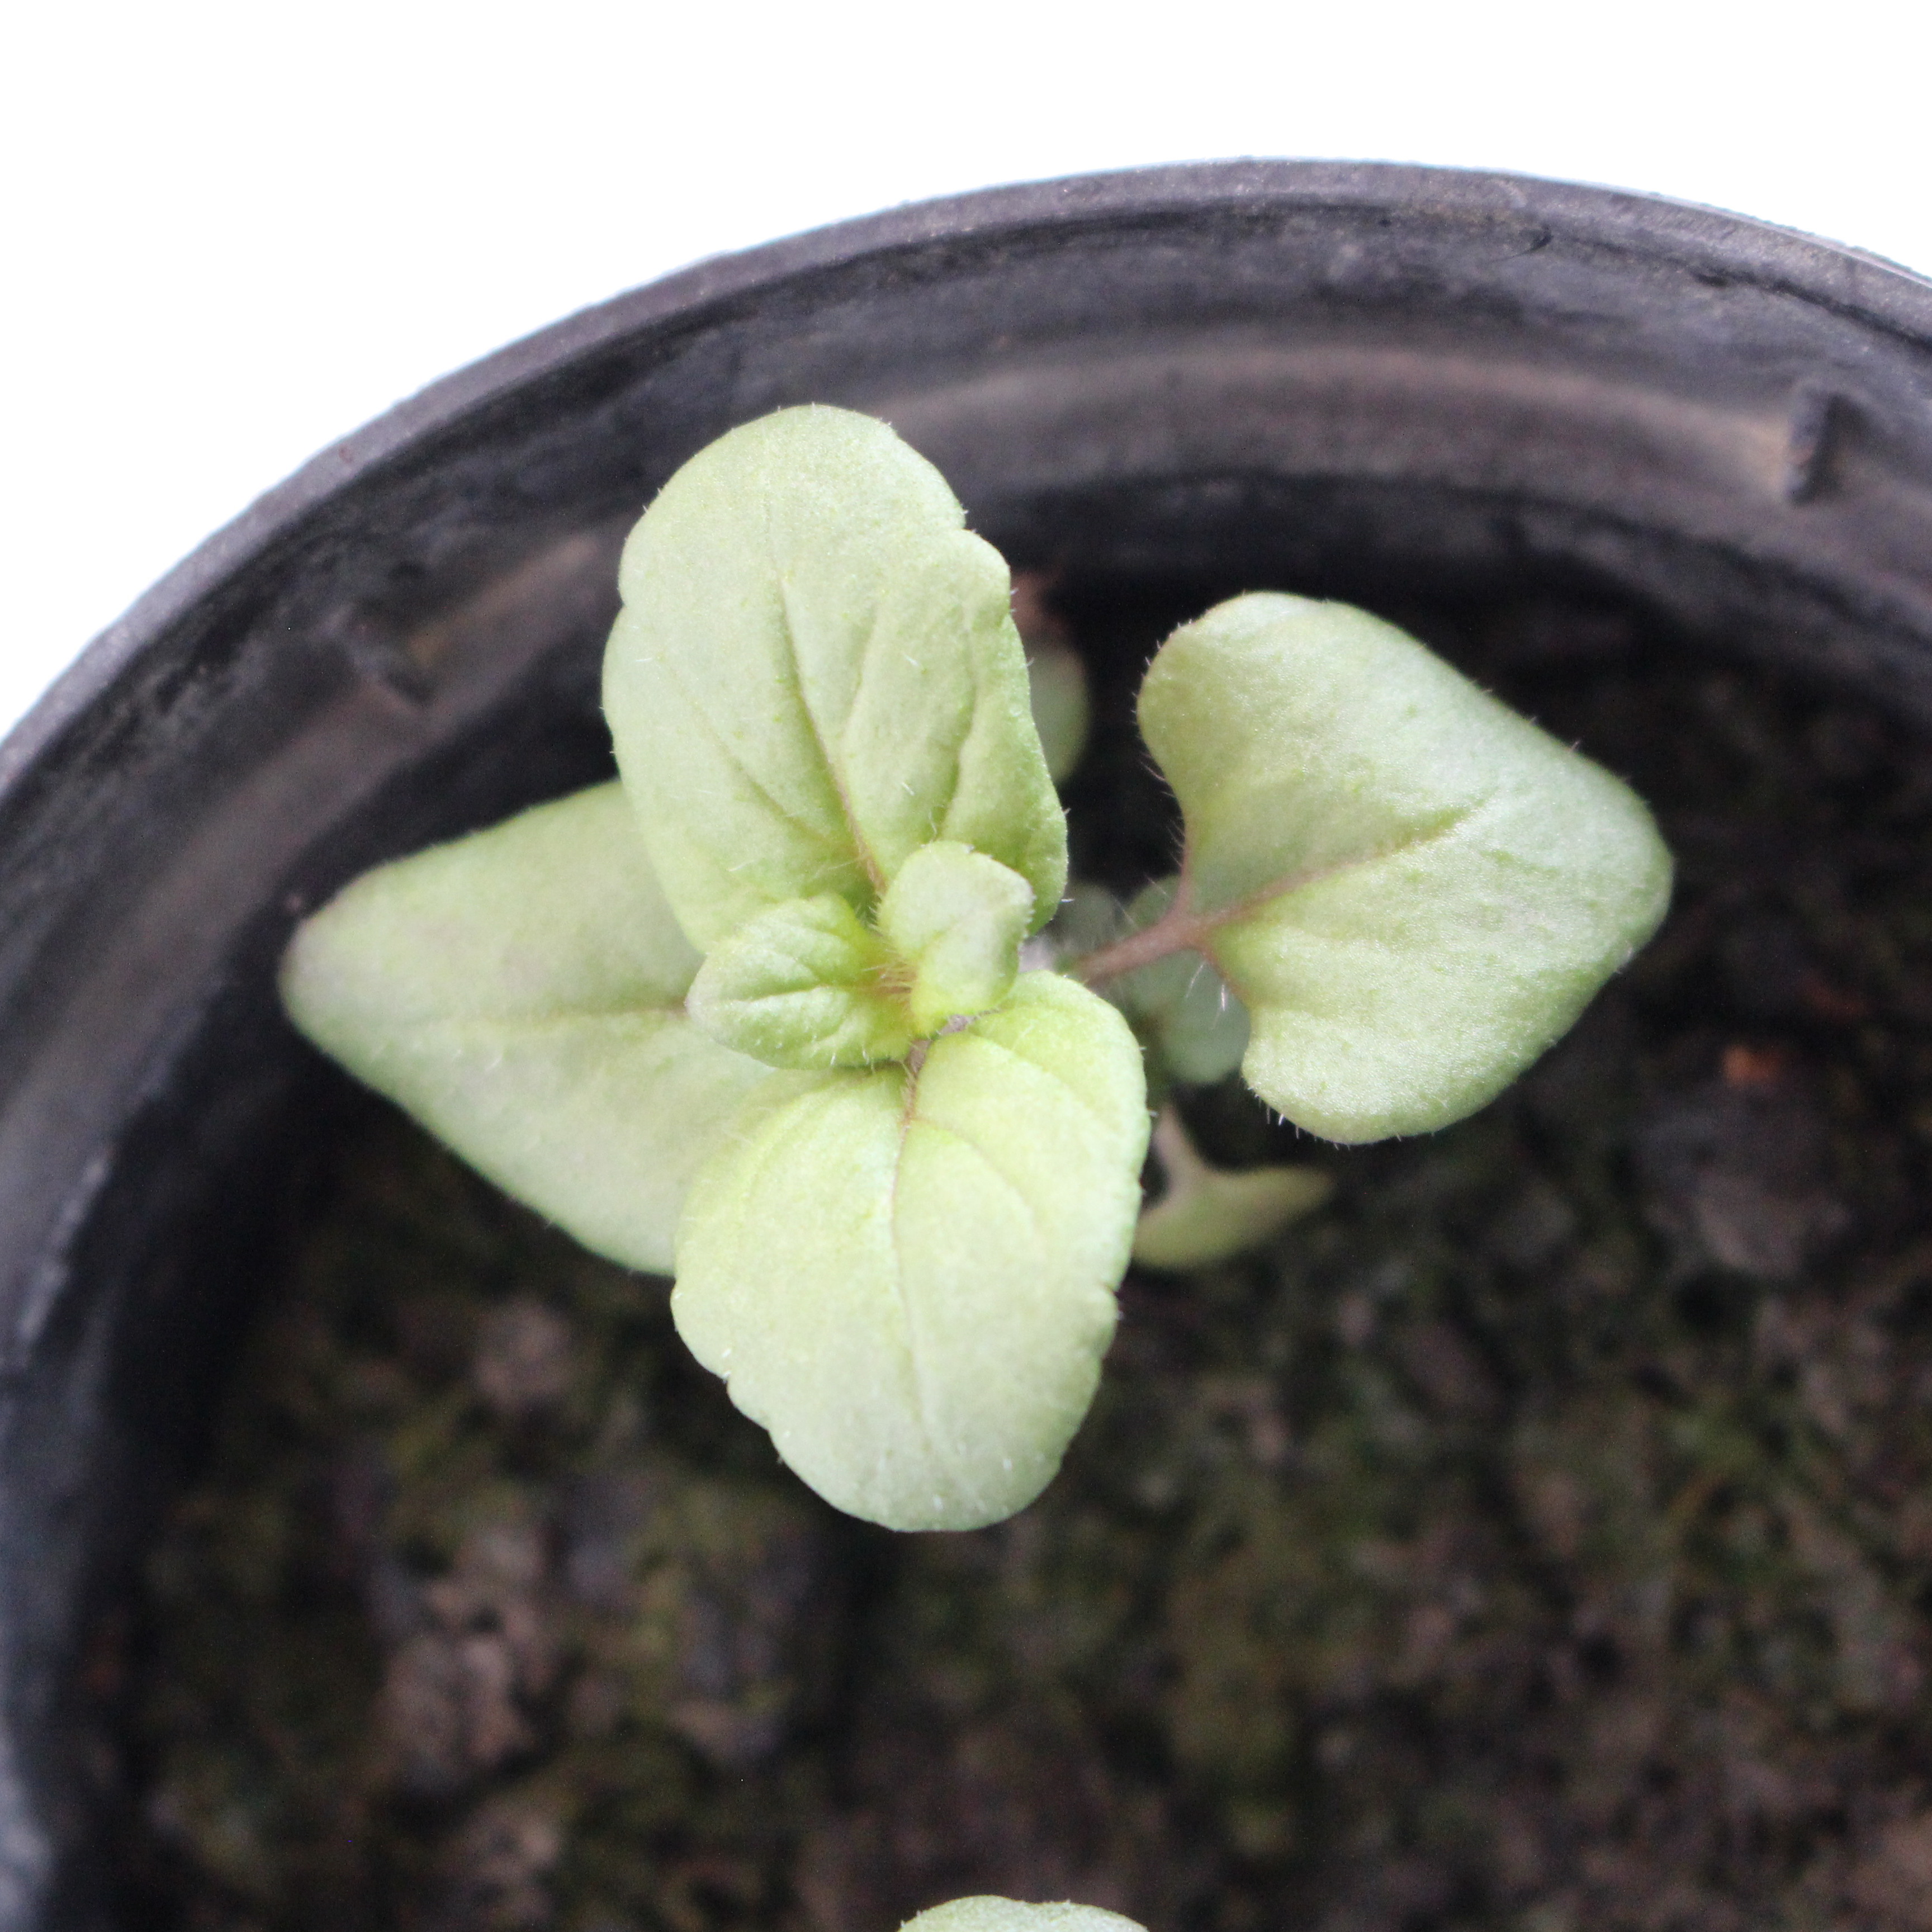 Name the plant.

Veronica persica
